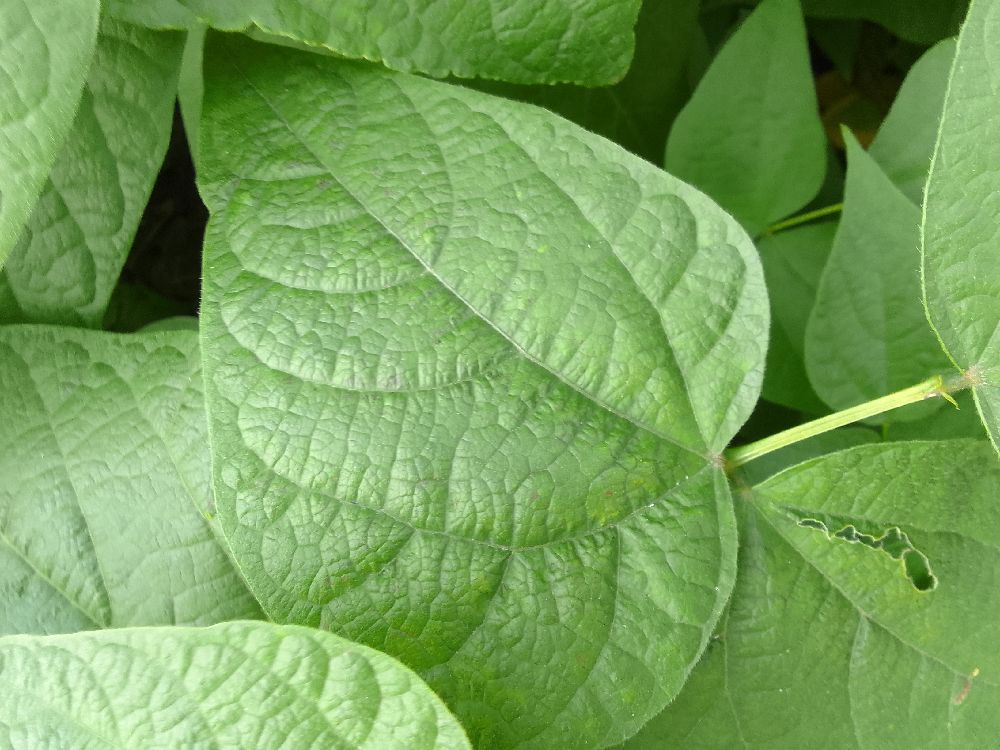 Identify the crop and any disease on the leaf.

common bean, healthy
